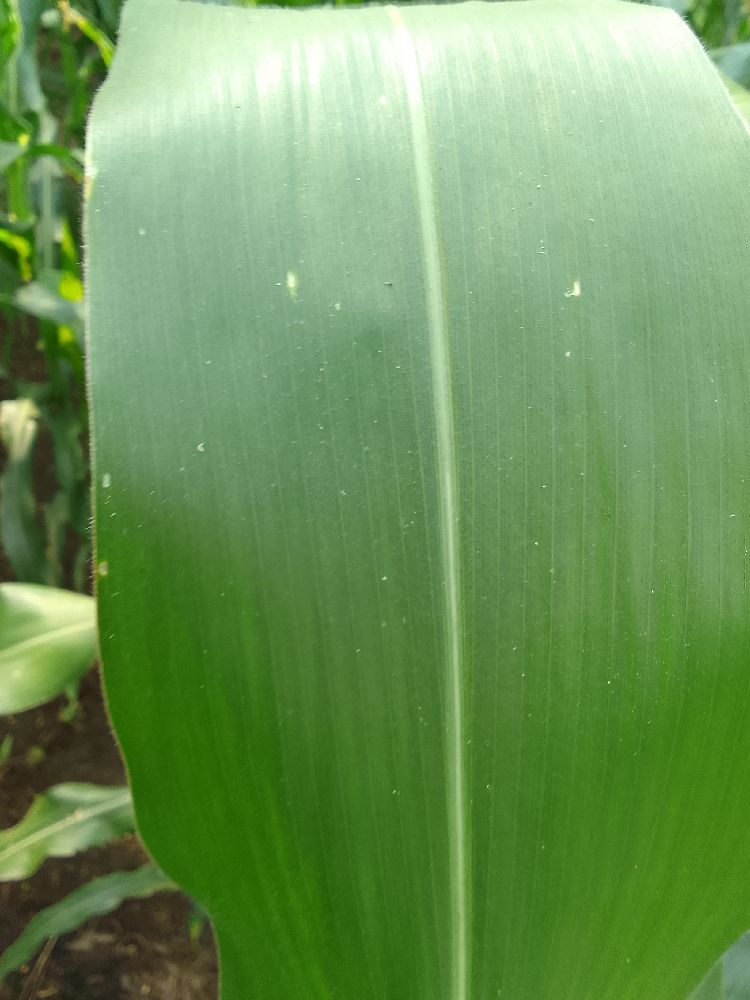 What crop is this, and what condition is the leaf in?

maize, healthy
